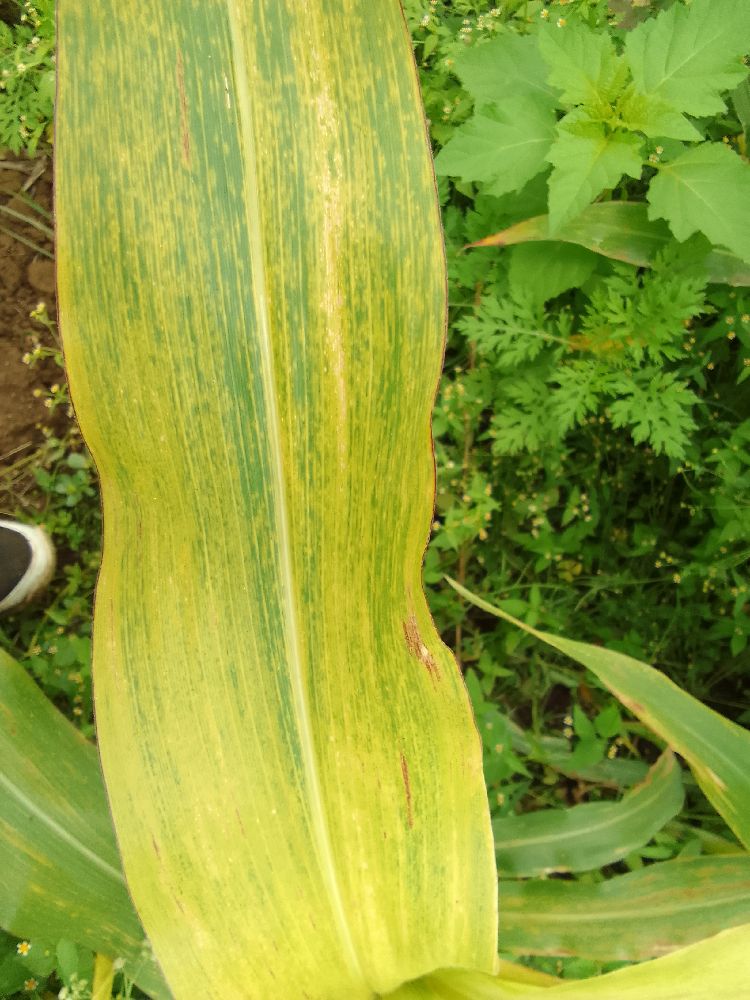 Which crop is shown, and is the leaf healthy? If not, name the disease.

maize, maize lethal necrosis
